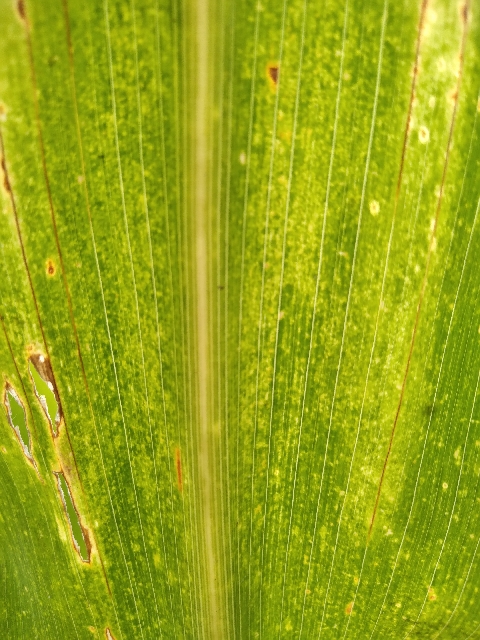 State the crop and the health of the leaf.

maize, maize lethal necrosis
